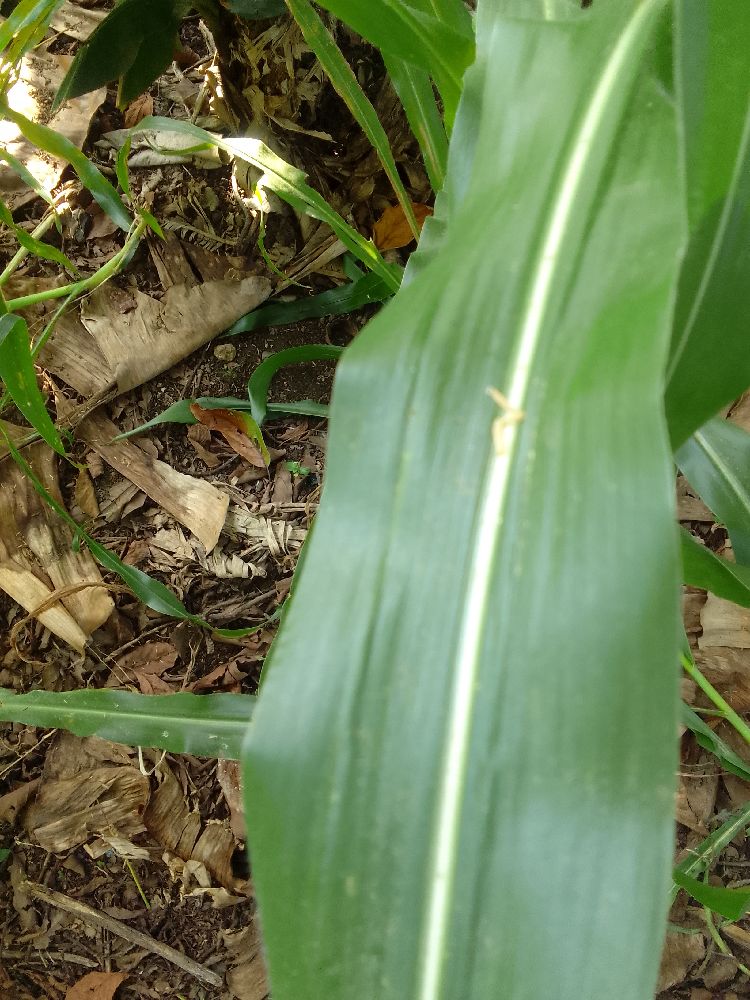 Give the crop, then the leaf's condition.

maize, healthy
